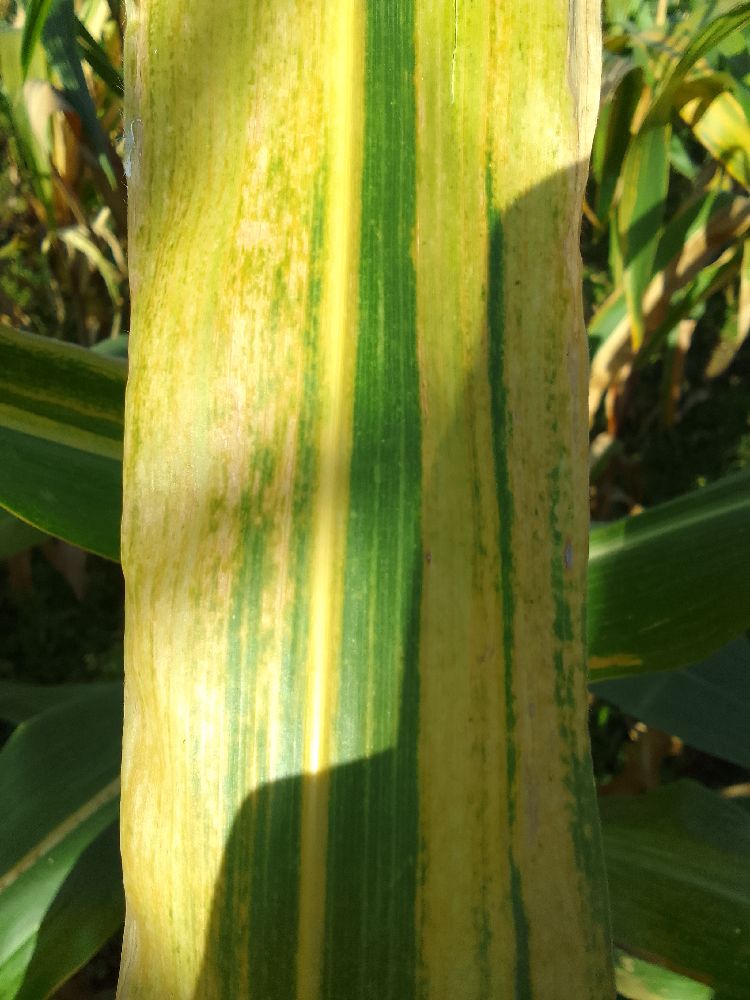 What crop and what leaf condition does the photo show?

maize, maize lethal necrosis
